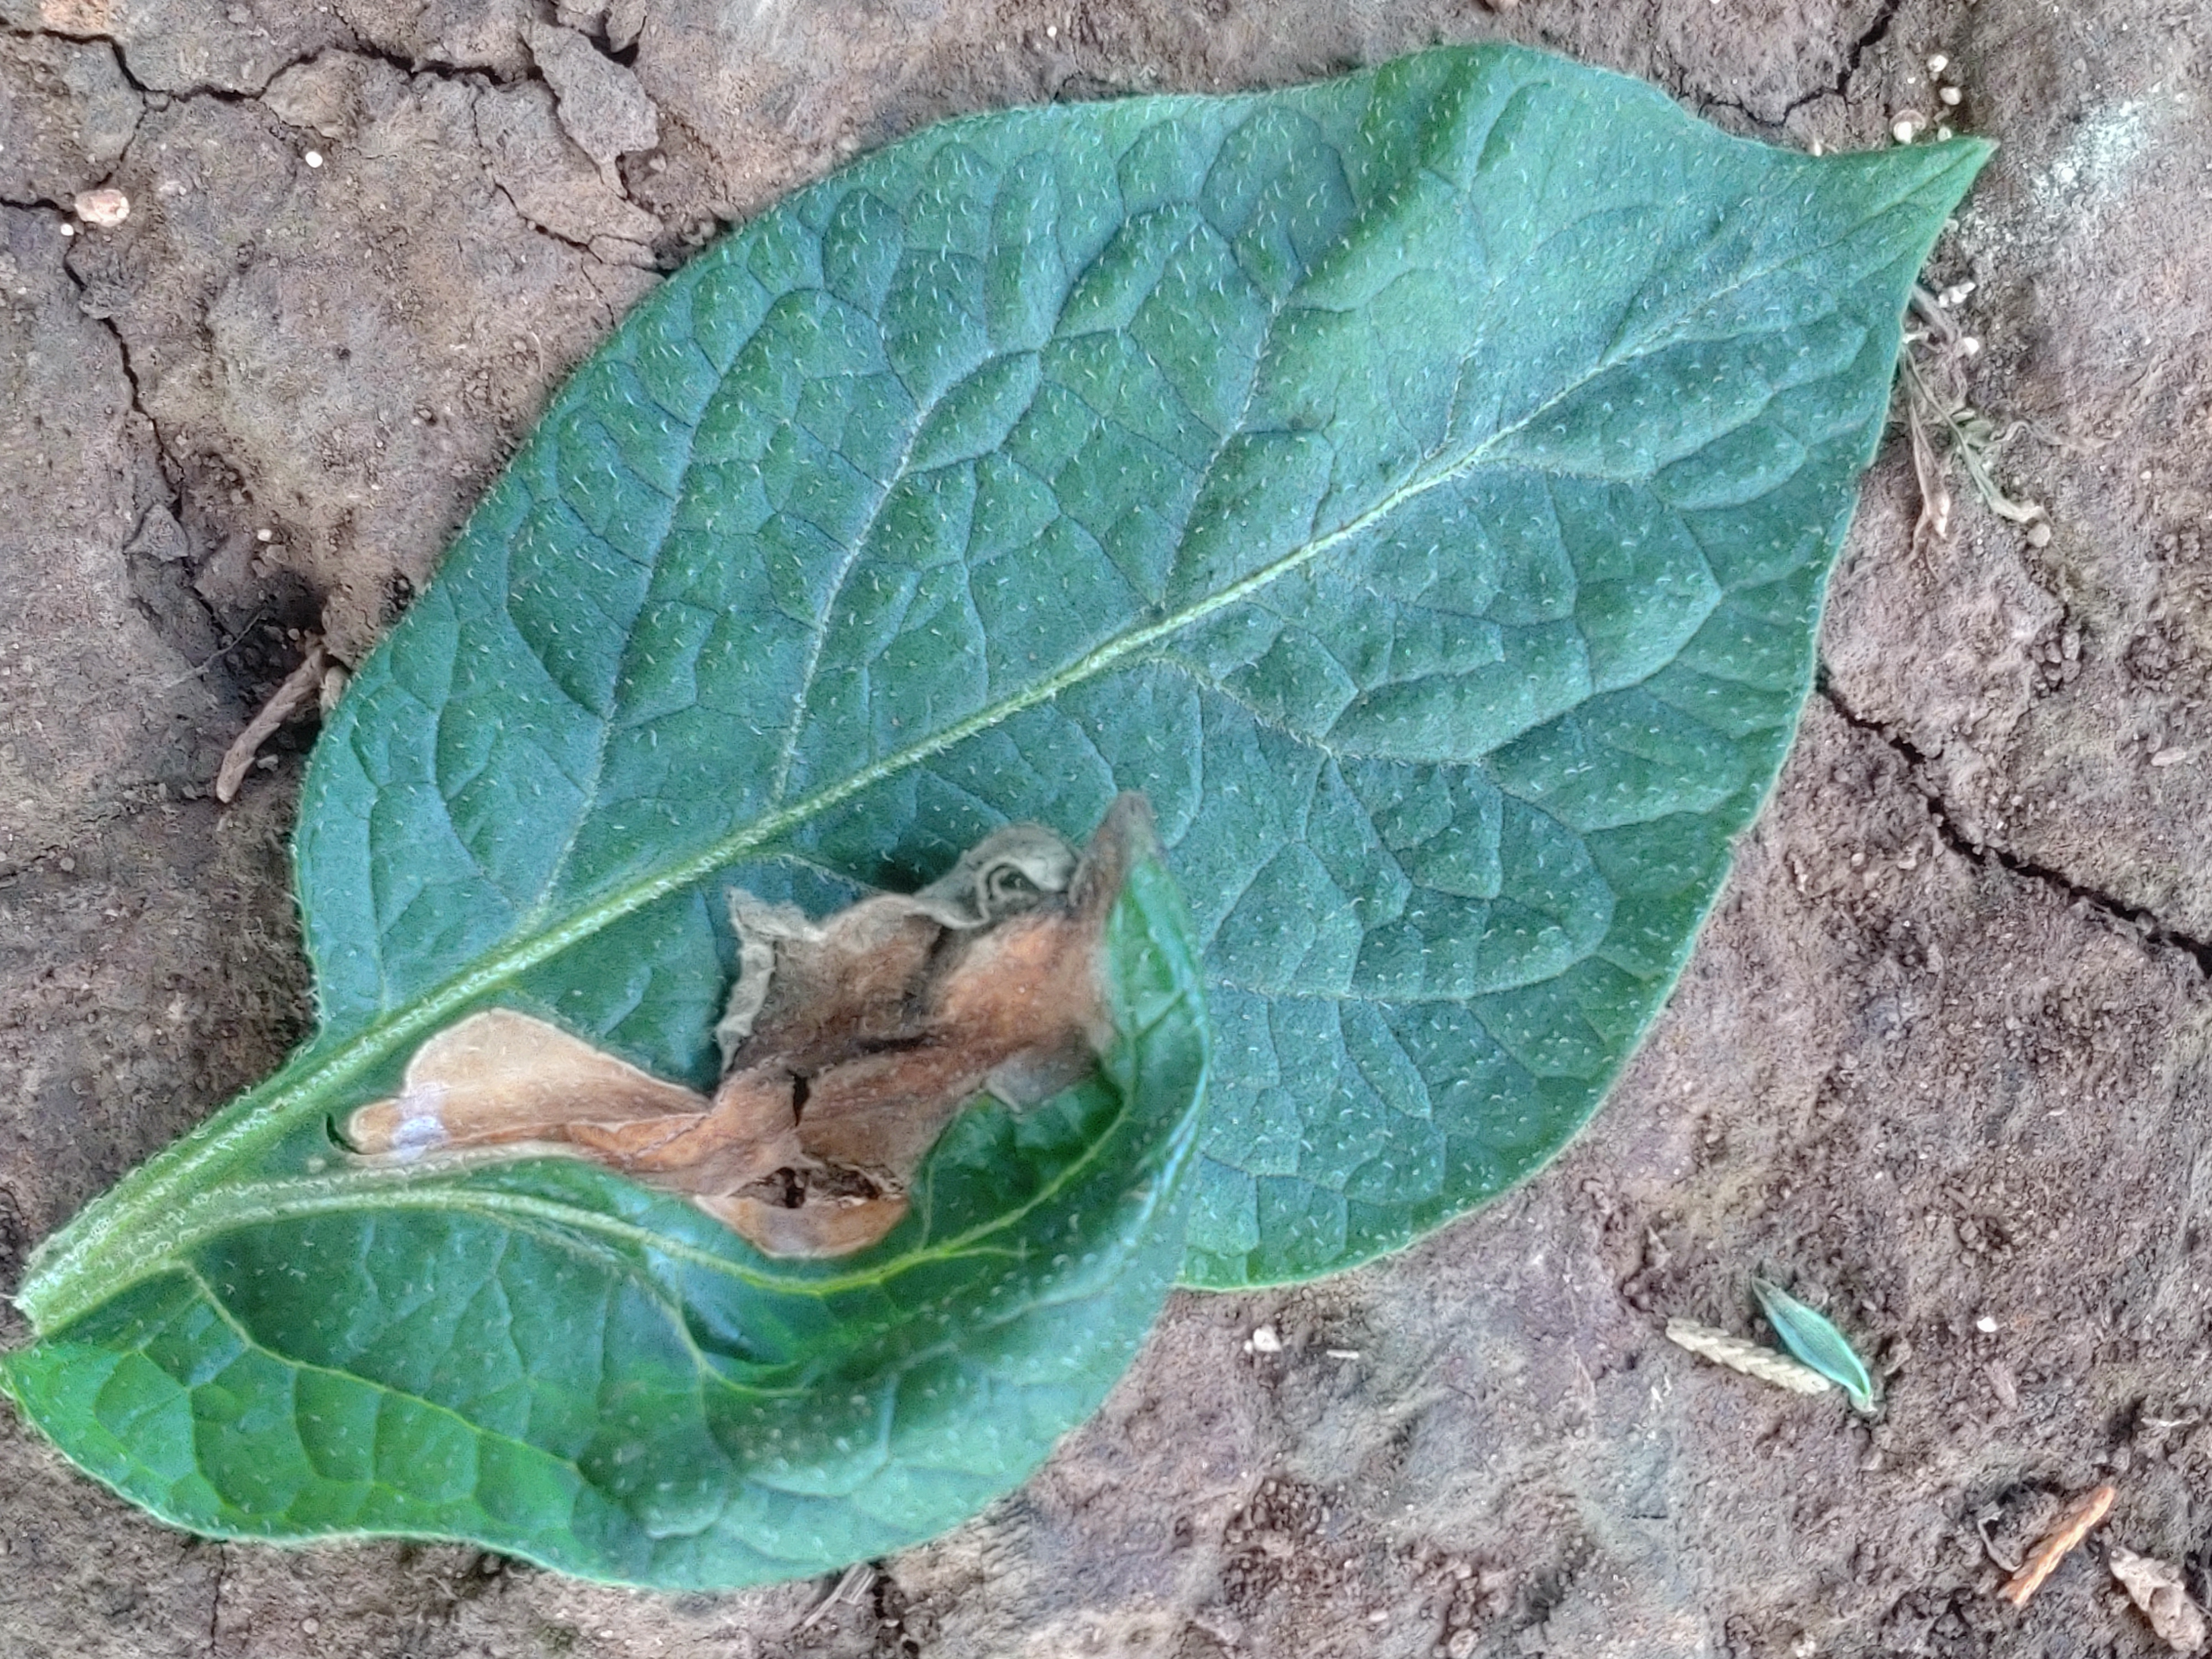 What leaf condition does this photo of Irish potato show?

early blight
